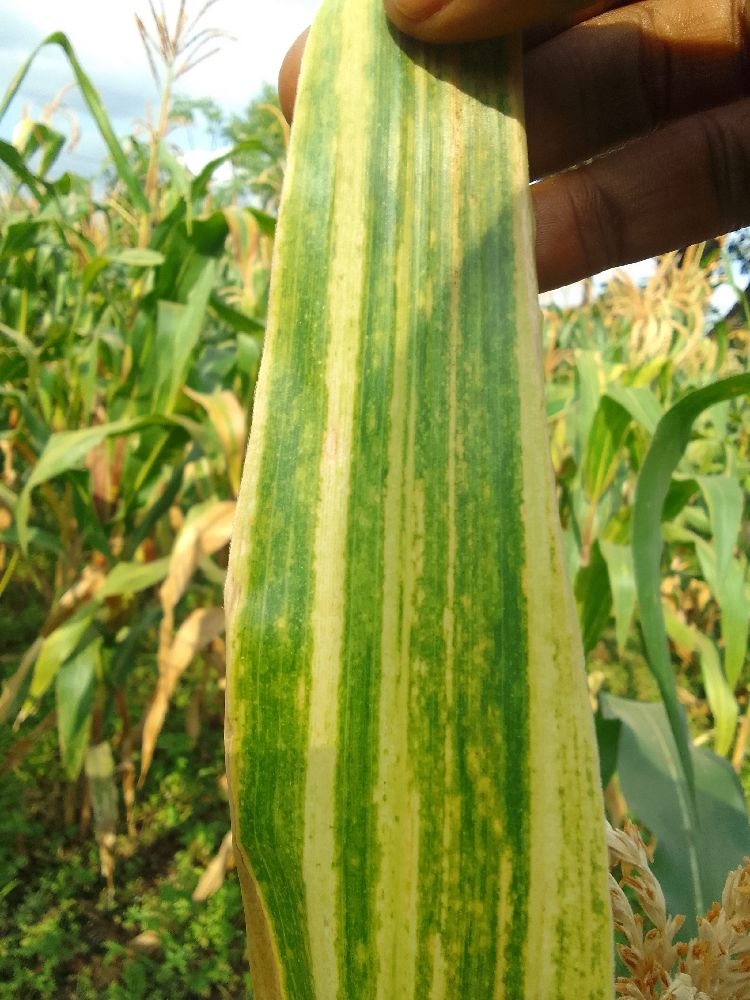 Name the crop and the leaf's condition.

maize, maize lethal necrosis
